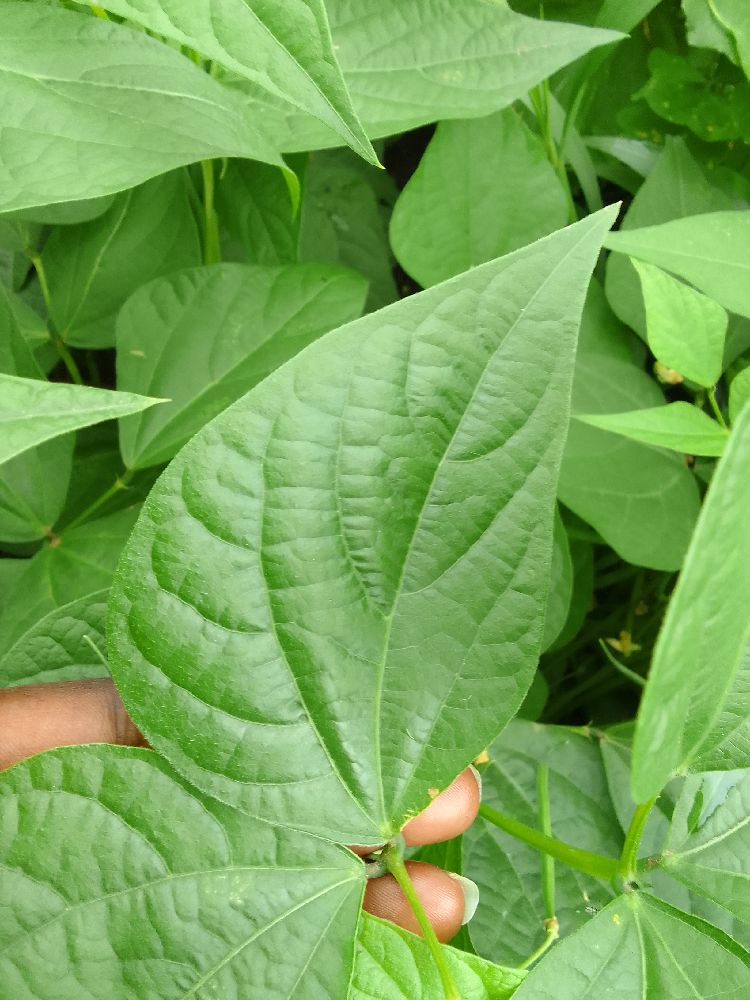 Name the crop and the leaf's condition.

common bean, healthy
